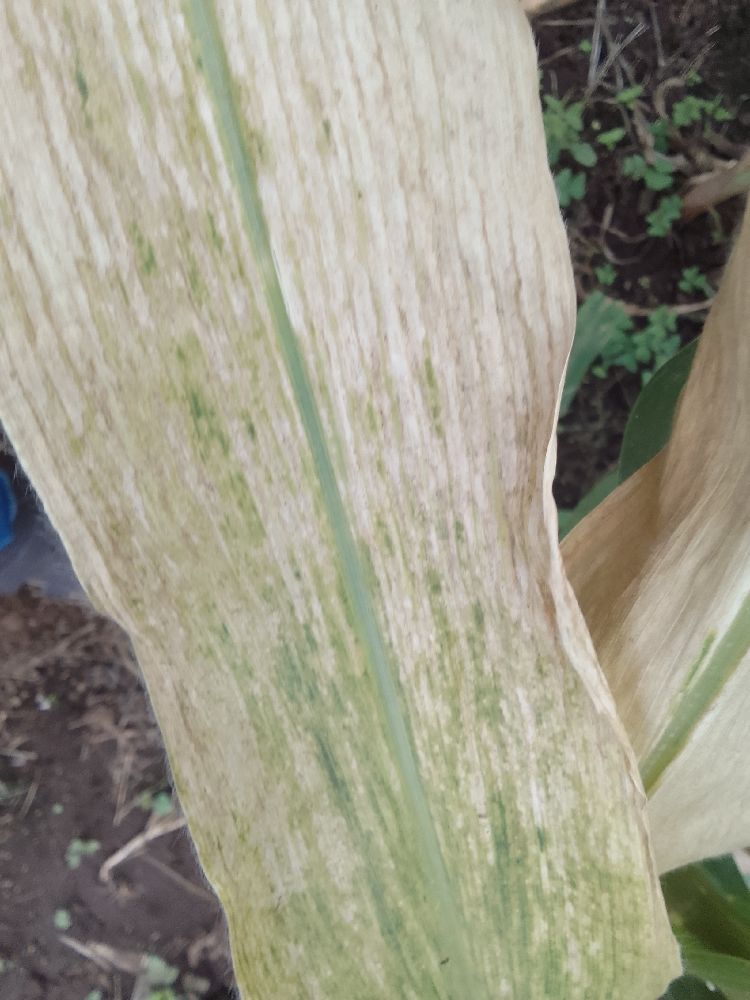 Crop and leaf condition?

maize, maize lethal necrosis
